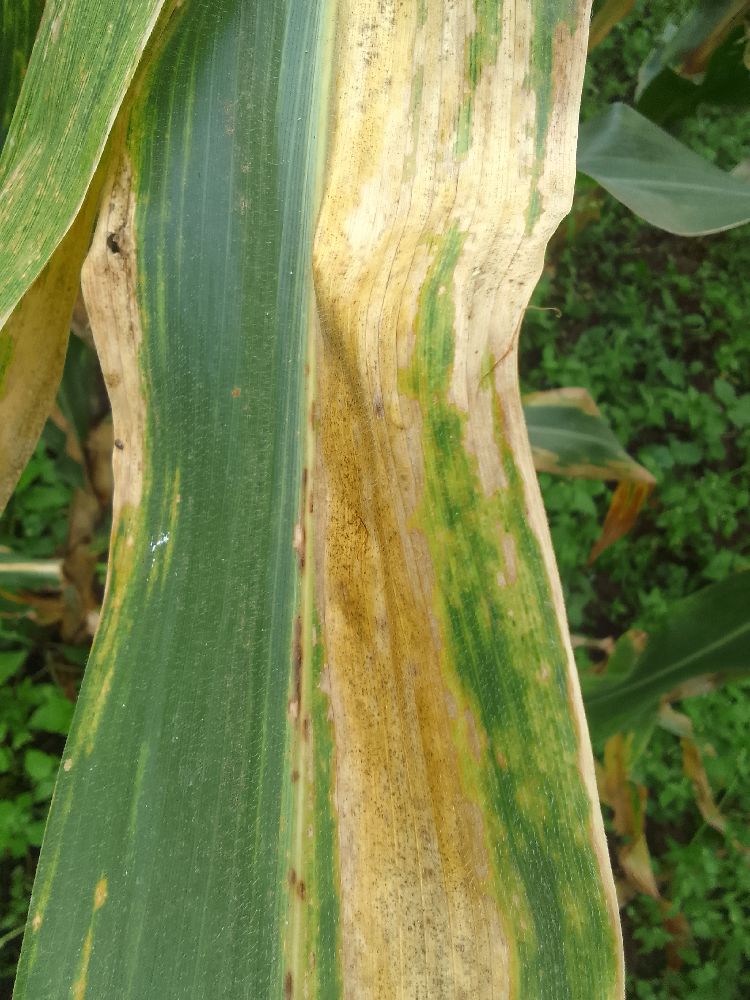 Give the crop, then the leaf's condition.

maize, maize lethal necrosis
